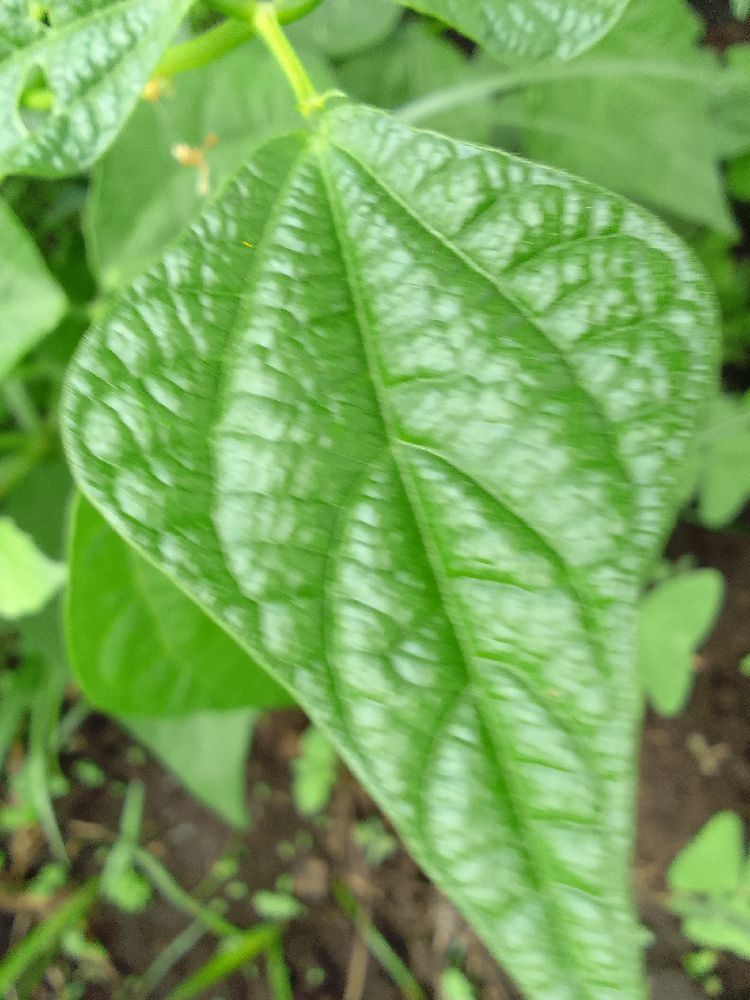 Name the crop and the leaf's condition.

common bean, healthy
